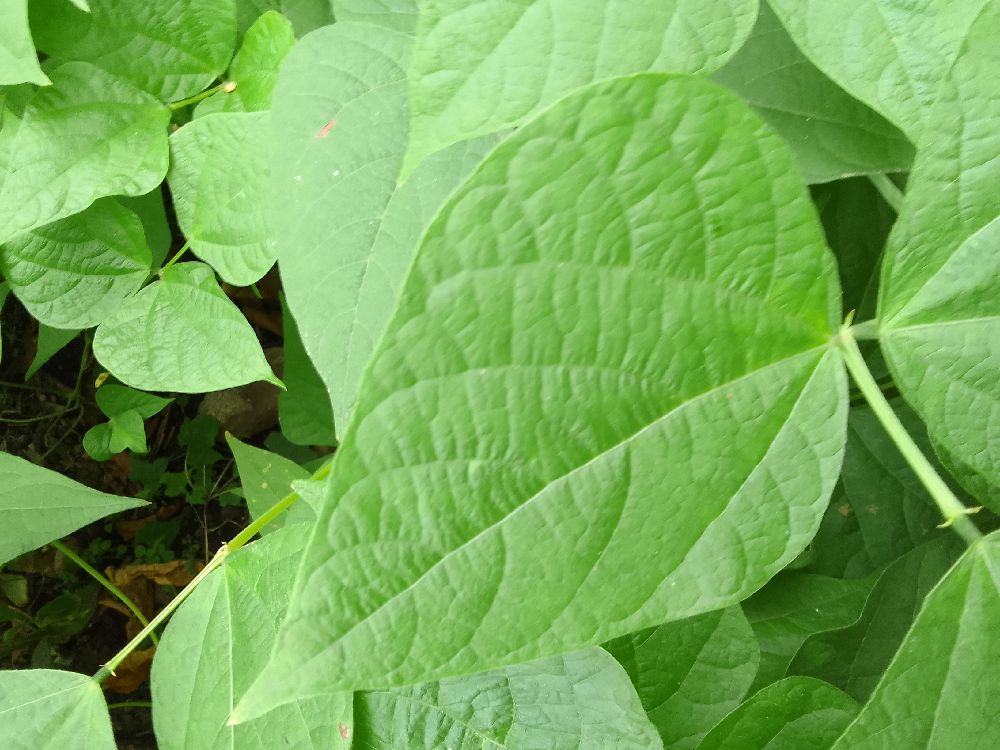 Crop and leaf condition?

common bean, healthy
